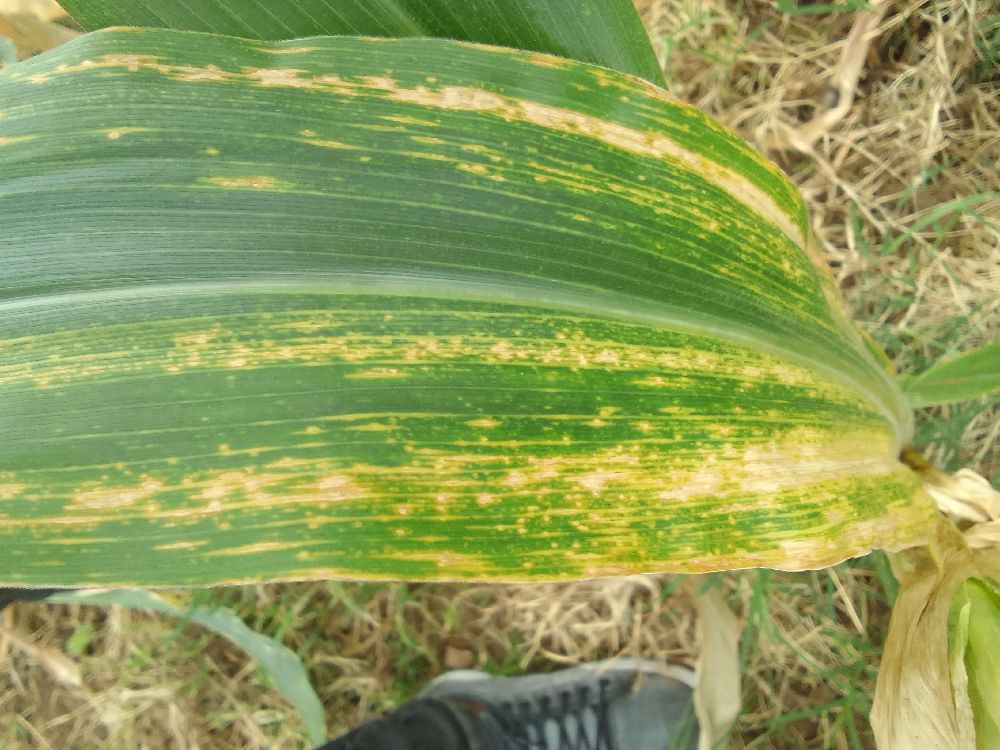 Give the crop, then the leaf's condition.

maize, maize lethal necrosis
